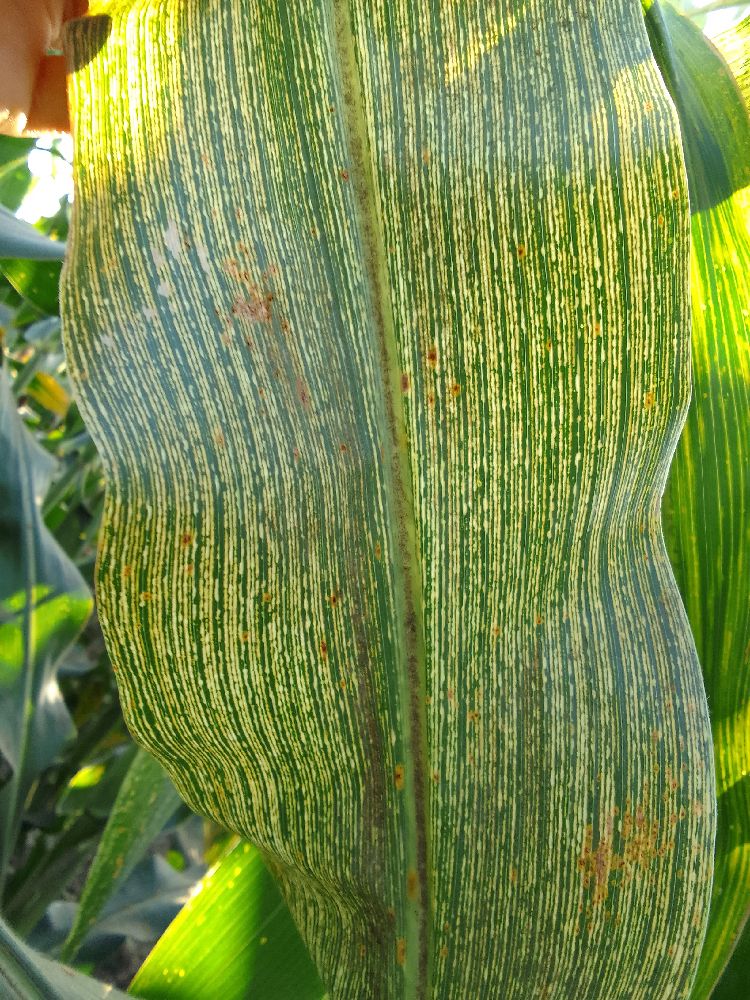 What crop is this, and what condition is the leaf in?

maize, maize streak virus
